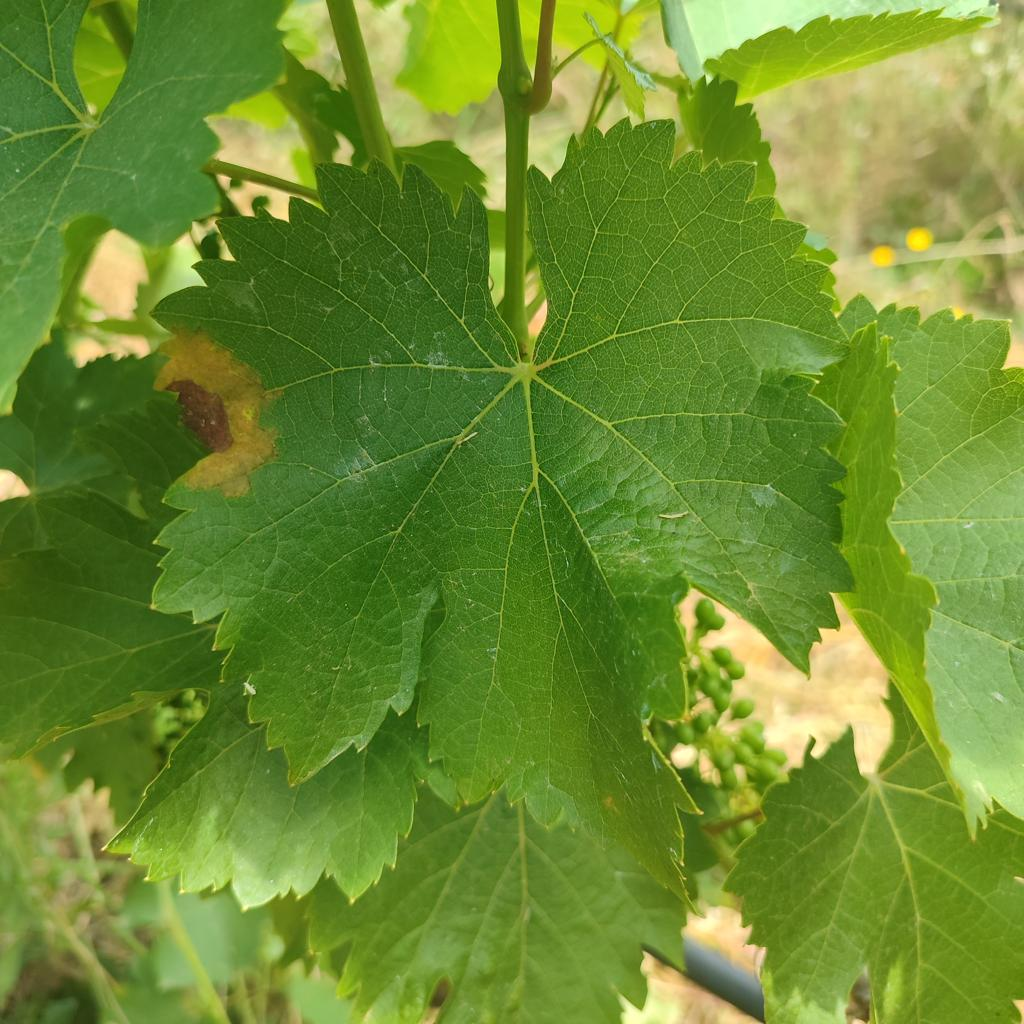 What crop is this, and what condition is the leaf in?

grapevine, downy mildew
